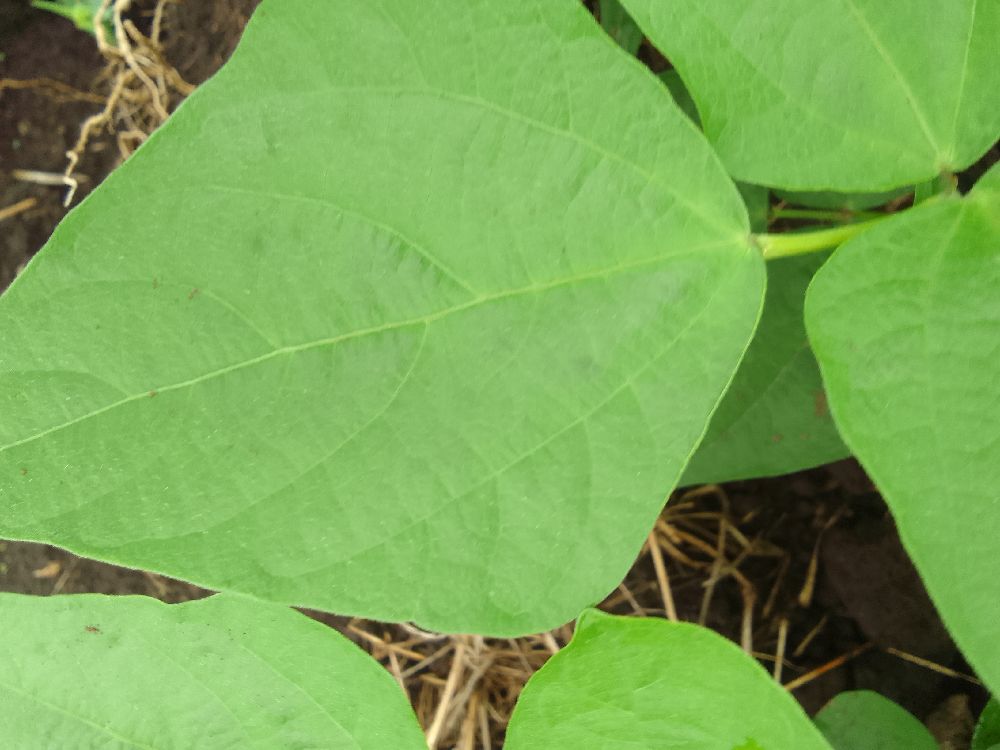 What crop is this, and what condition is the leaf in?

common bean, healthy
